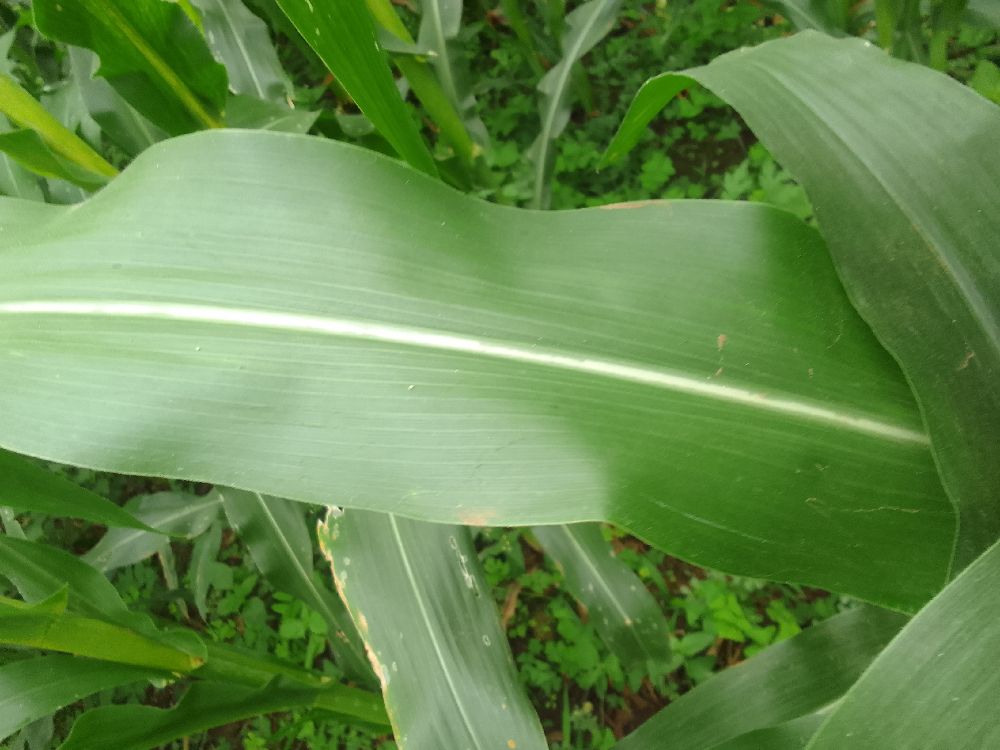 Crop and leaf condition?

maize, healthy
